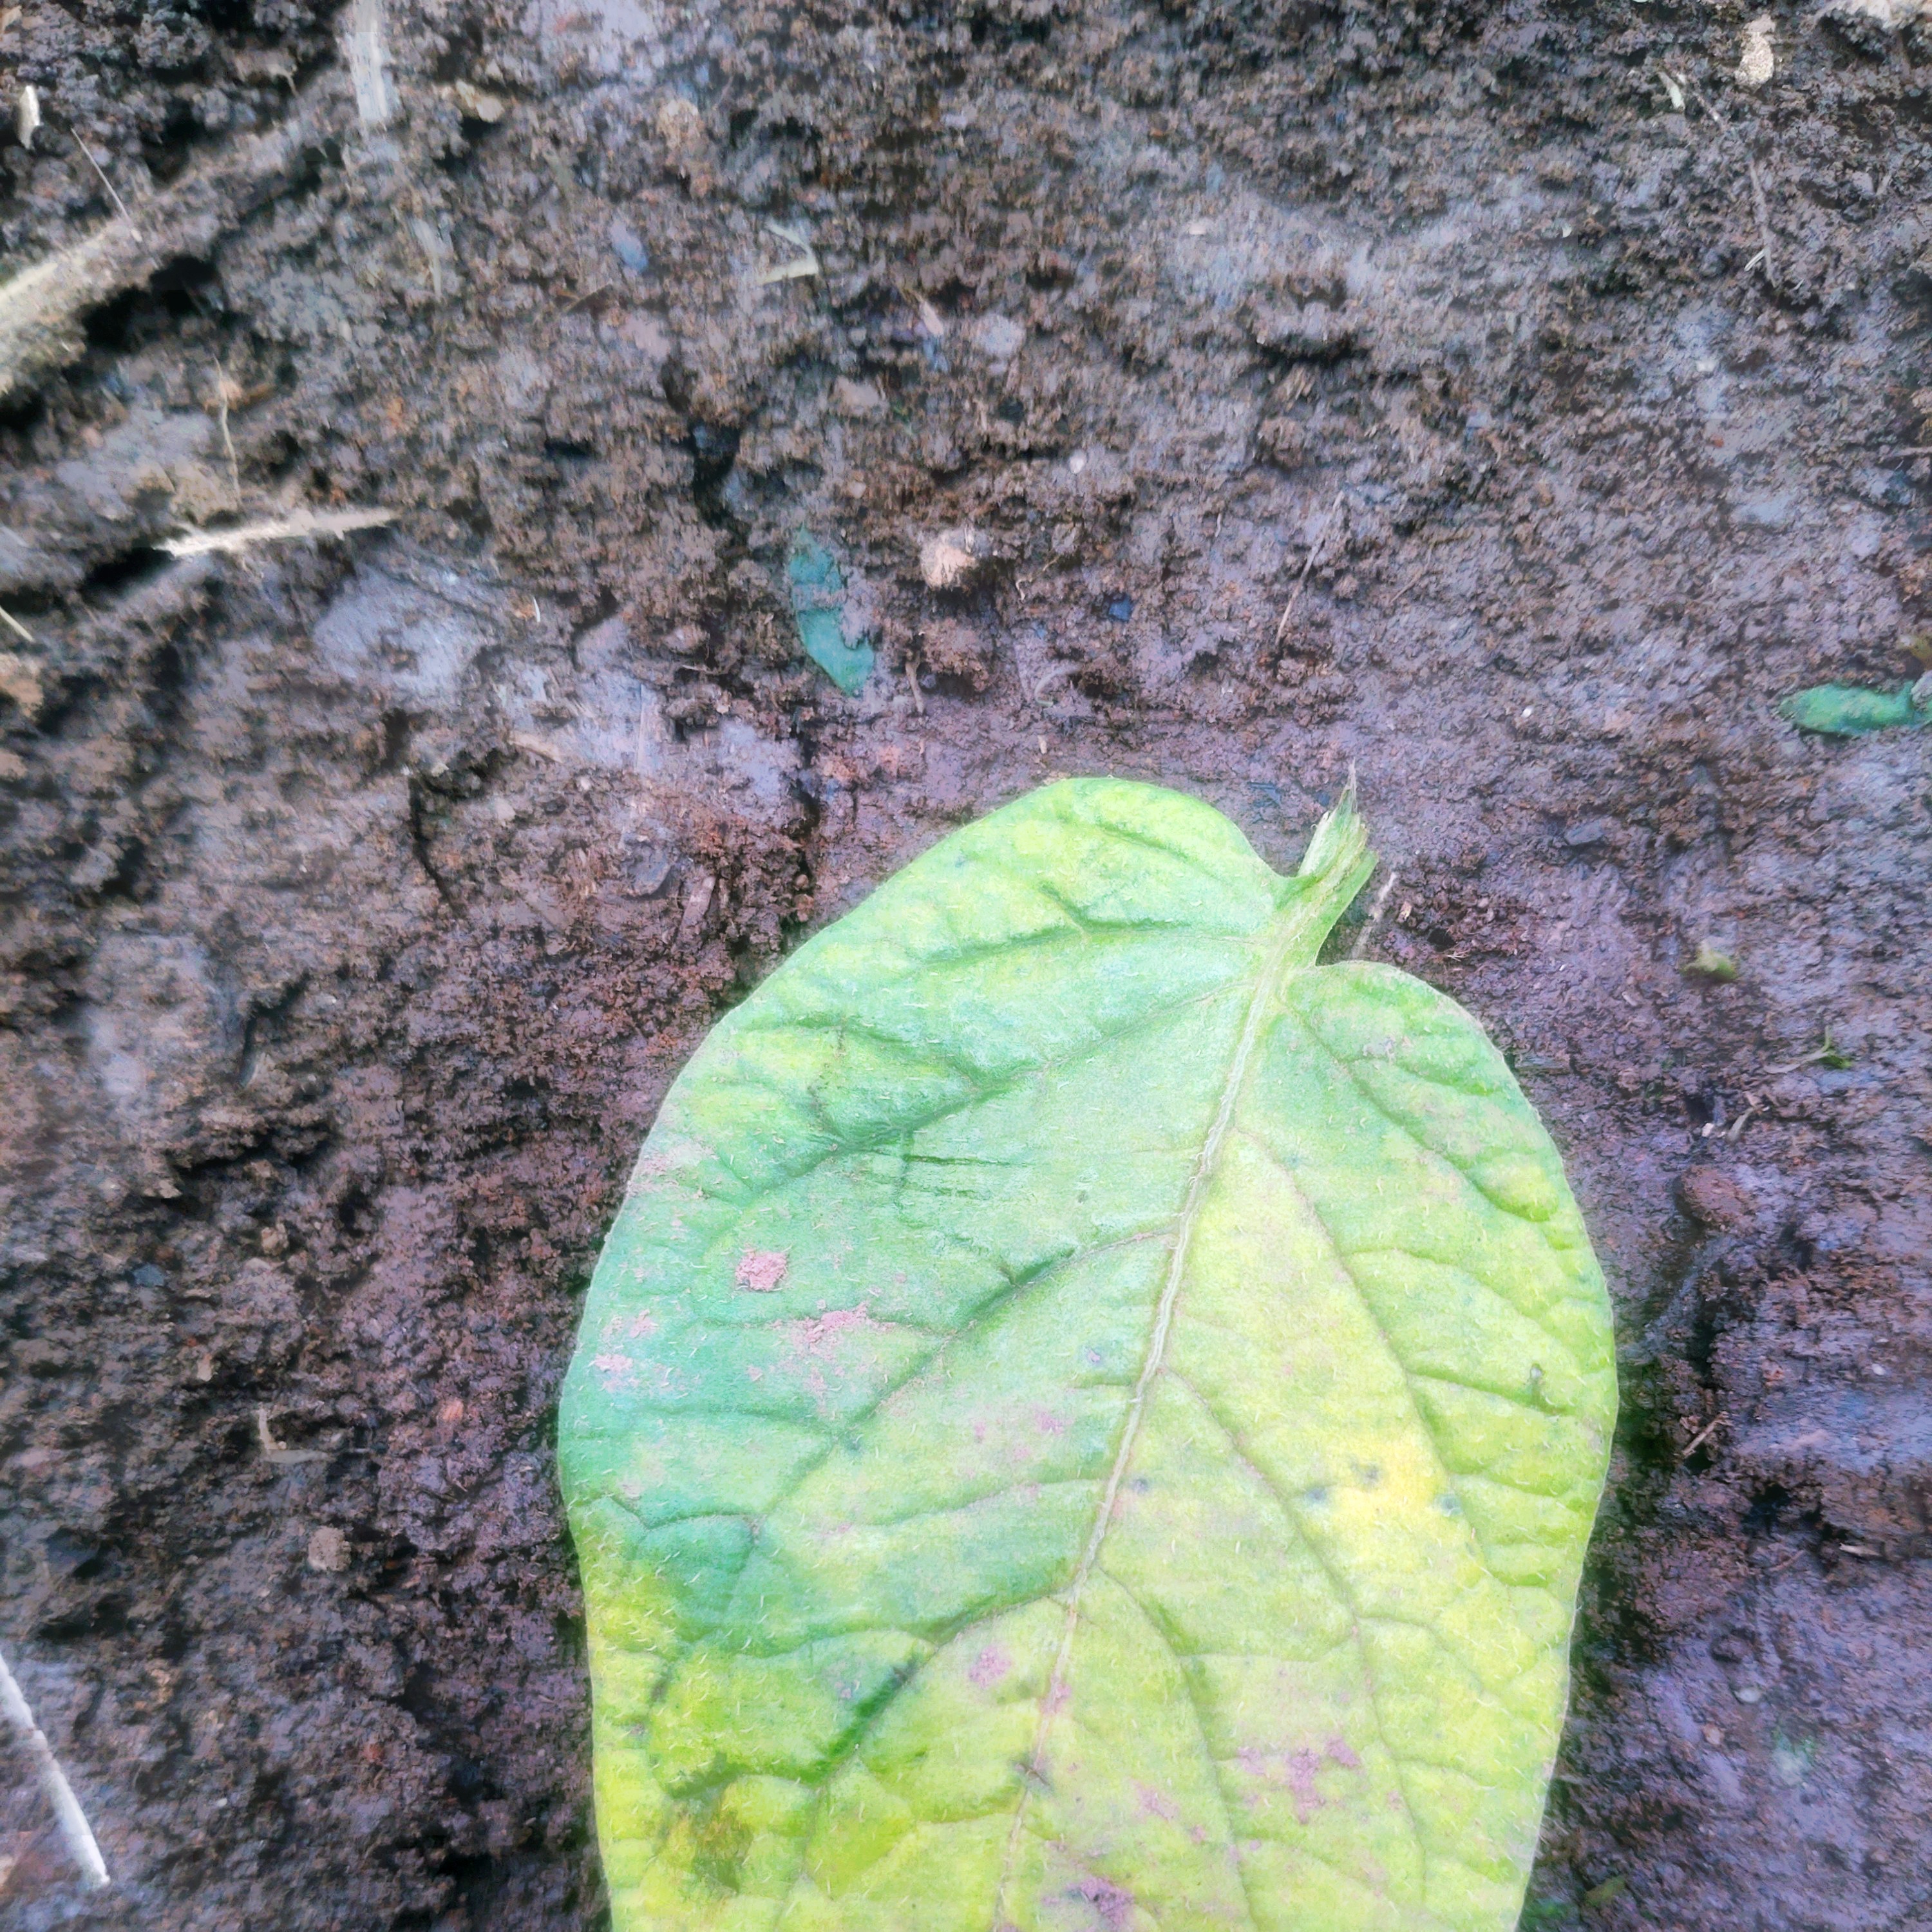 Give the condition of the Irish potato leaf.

late blight
